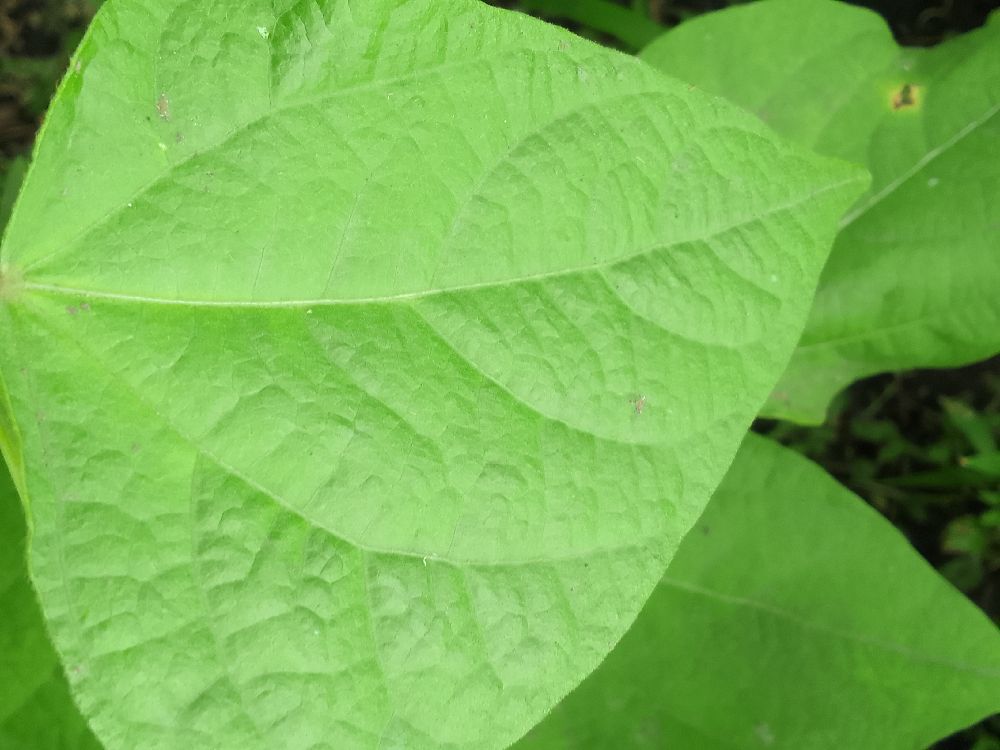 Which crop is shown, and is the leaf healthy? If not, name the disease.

common bean, healthy
